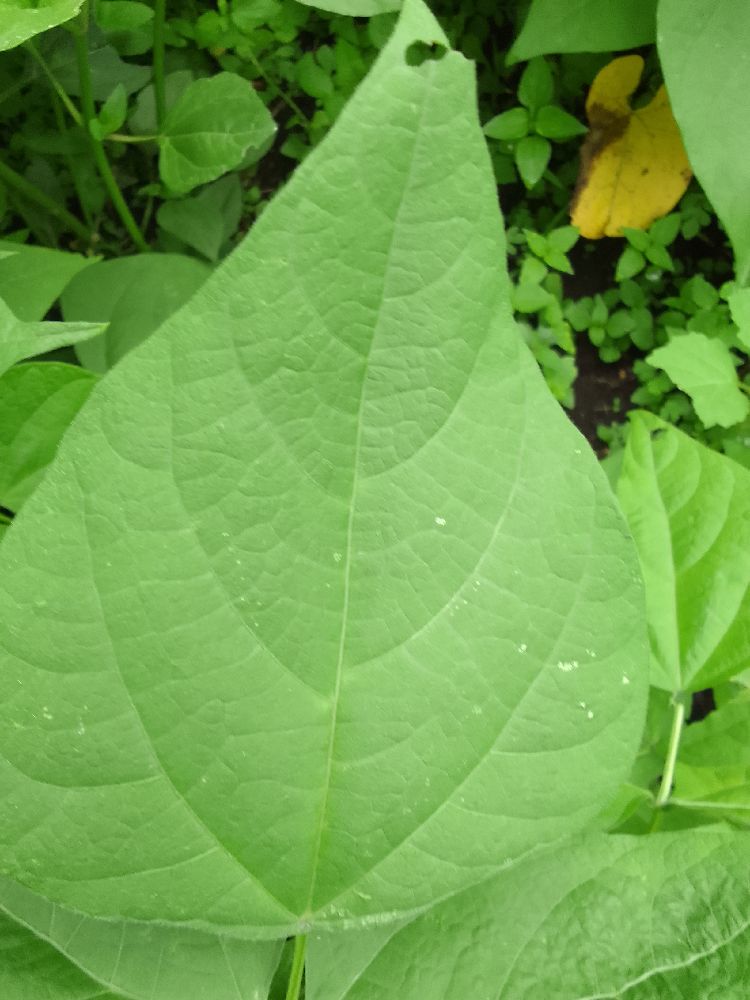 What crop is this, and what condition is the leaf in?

common bean, healthy
